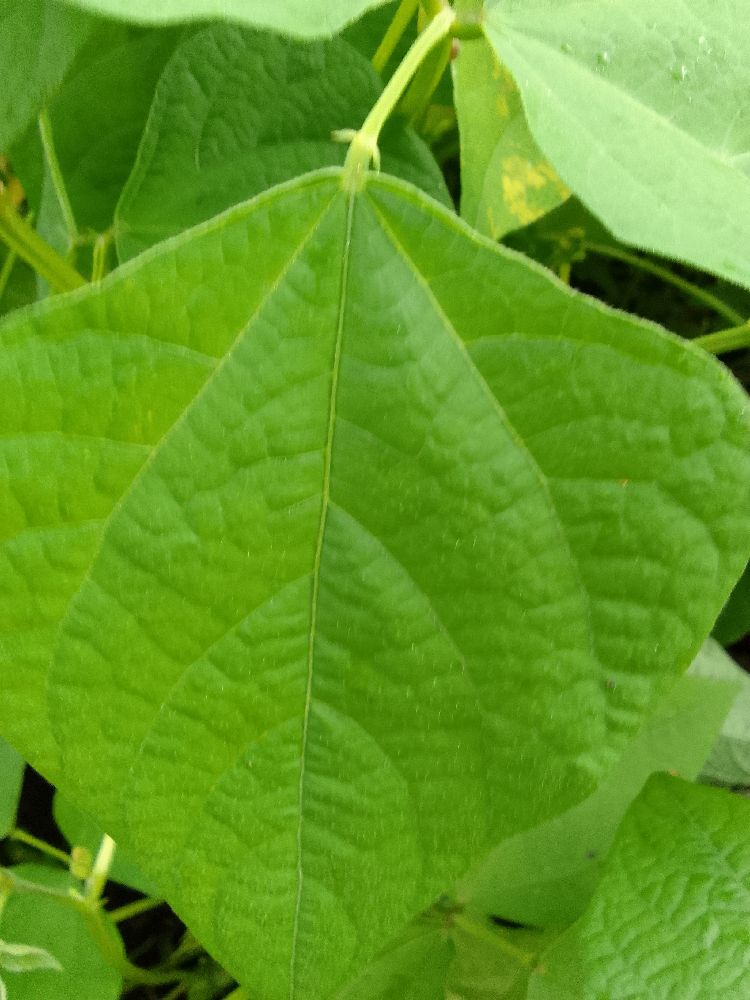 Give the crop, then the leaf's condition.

common bean, healthy
